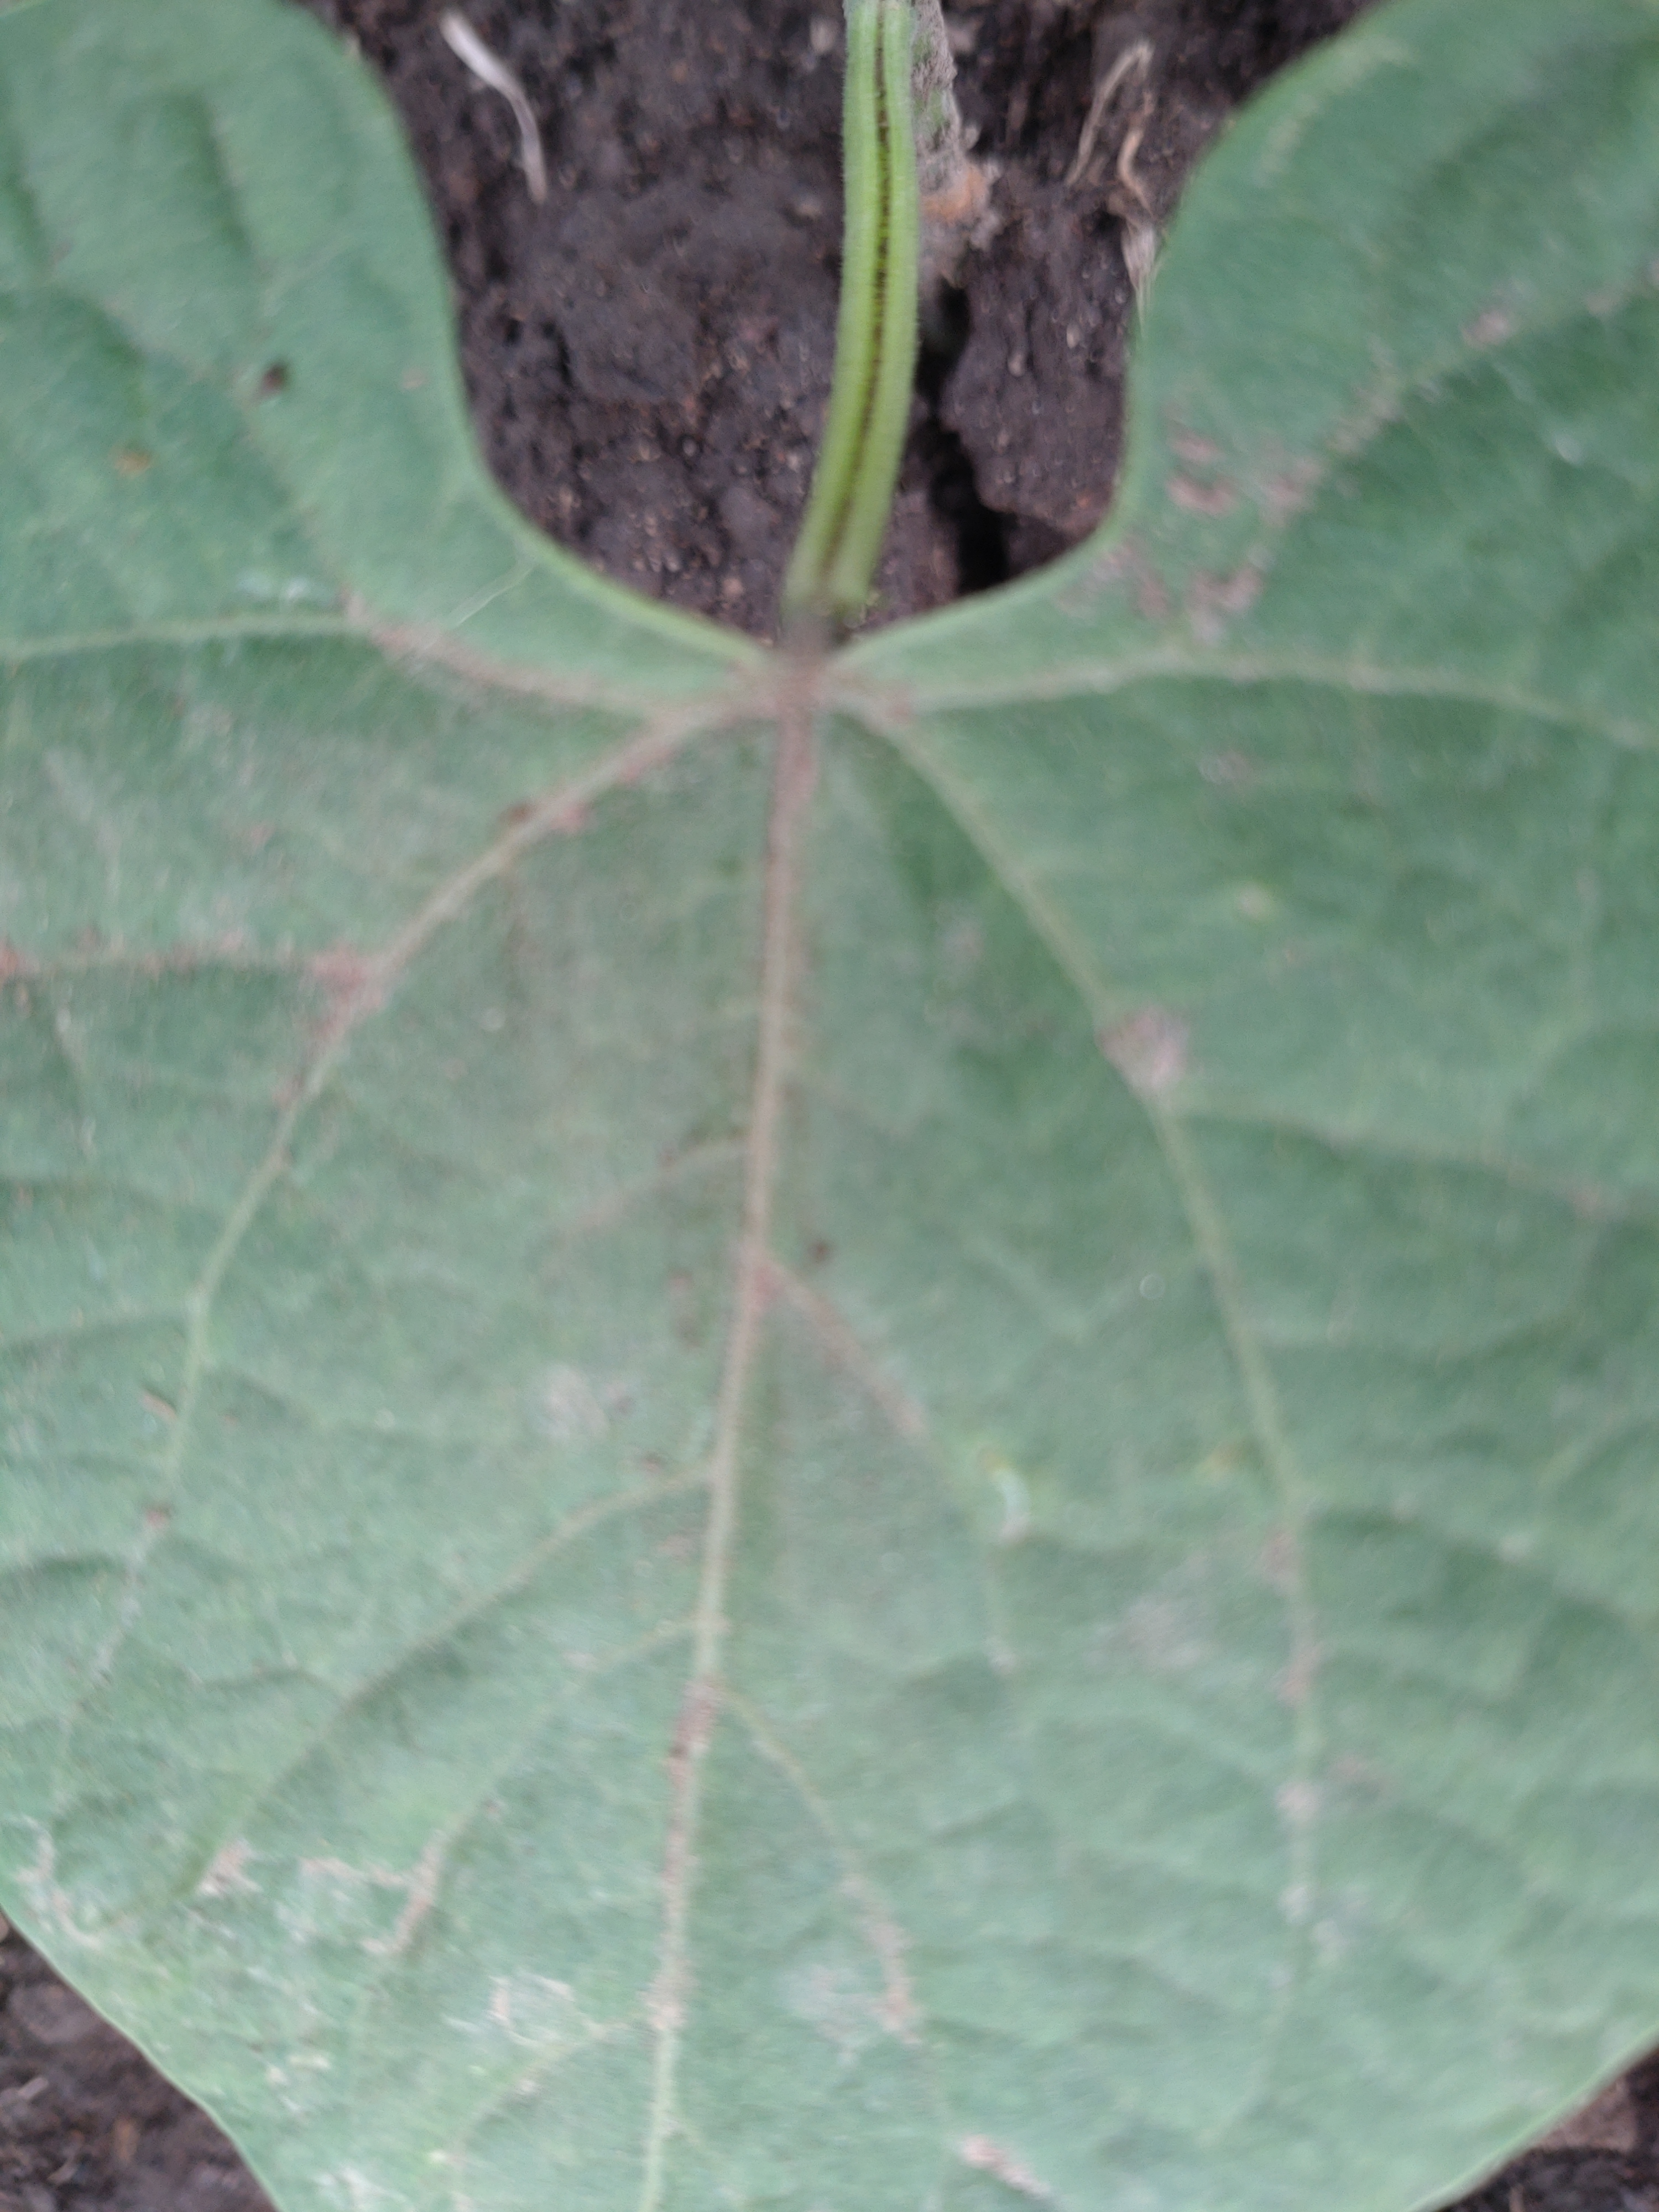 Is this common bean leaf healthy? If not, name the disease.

healthy
